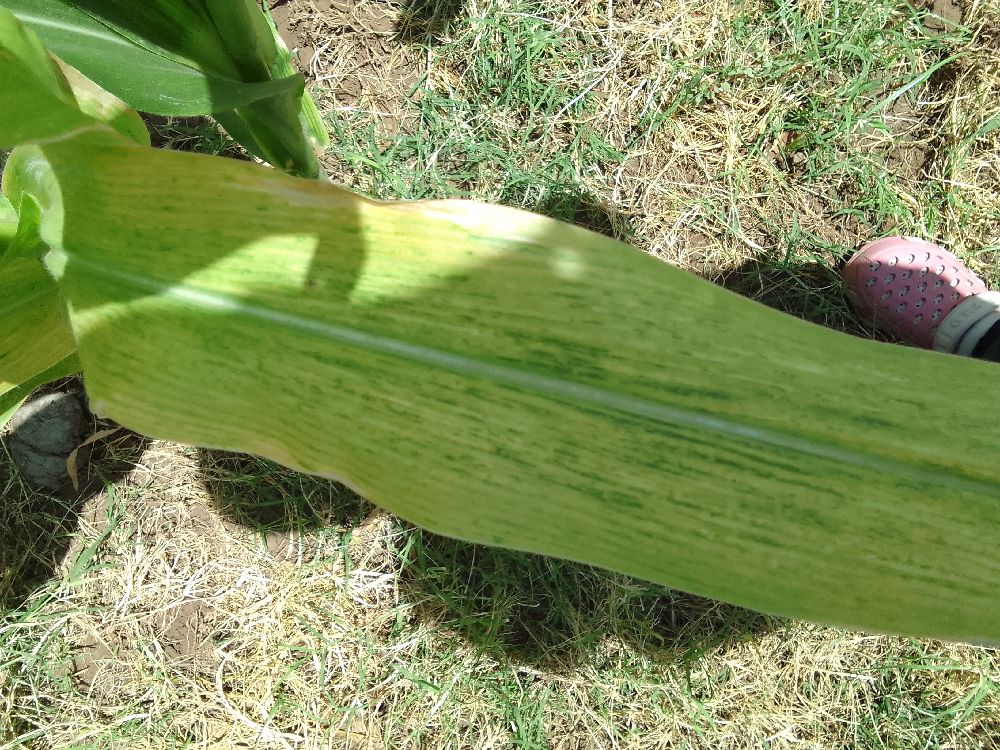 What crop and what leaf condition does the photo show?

maize, maize lethal necrosis
